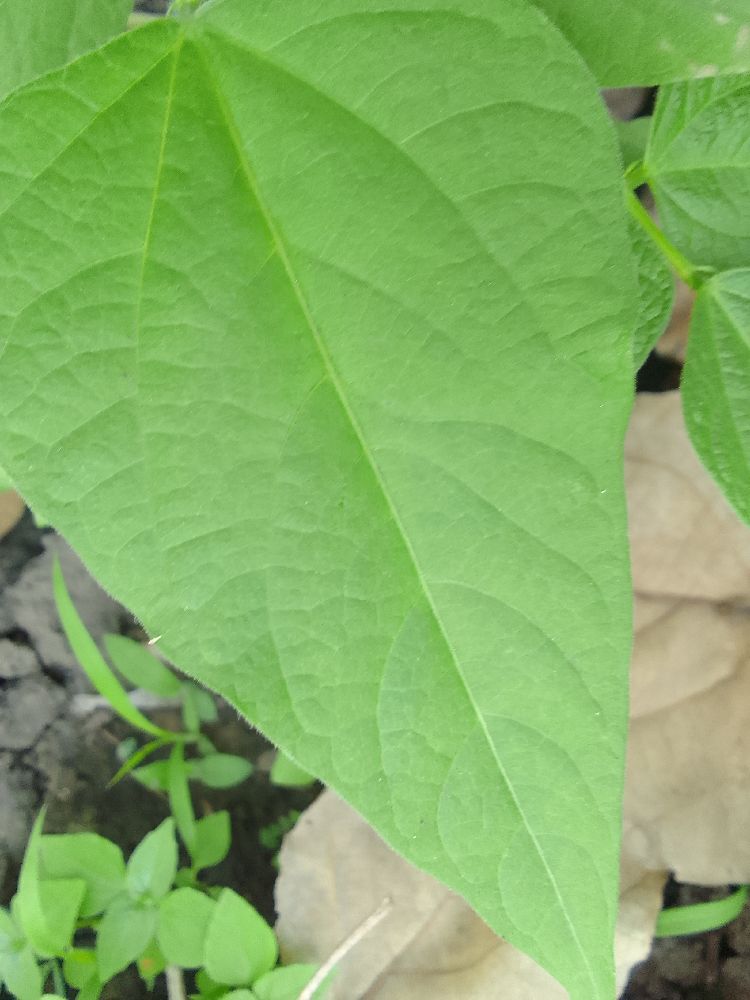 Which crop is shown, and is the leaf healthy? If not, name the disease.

common bean, healthy
